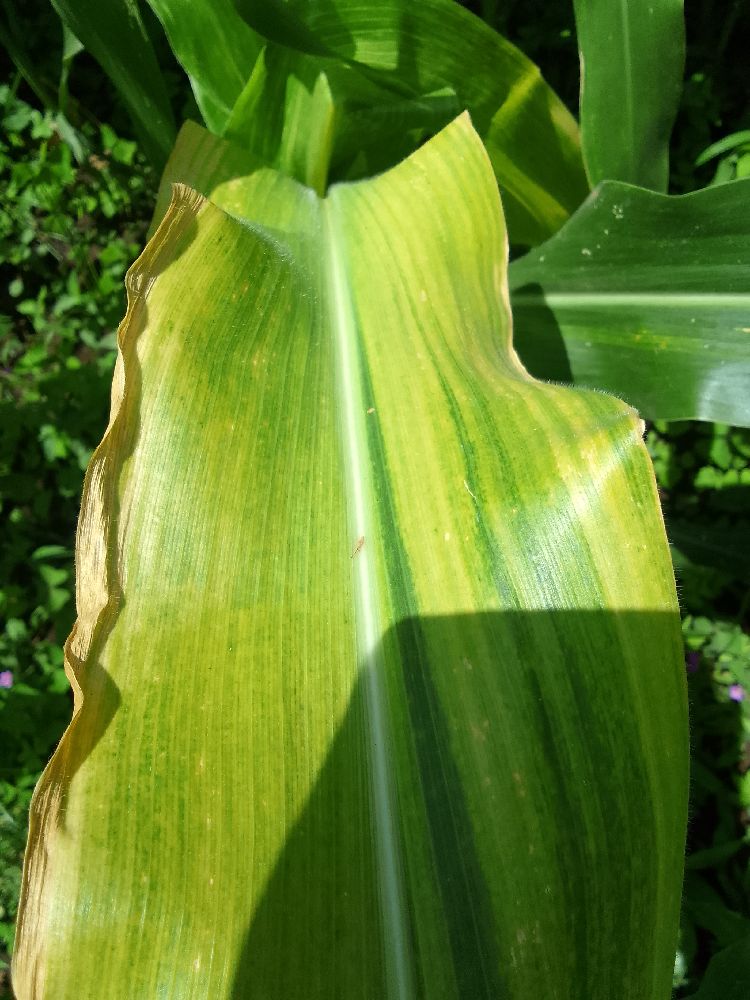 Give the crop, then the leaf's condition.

maize, maize lethal necrosis
